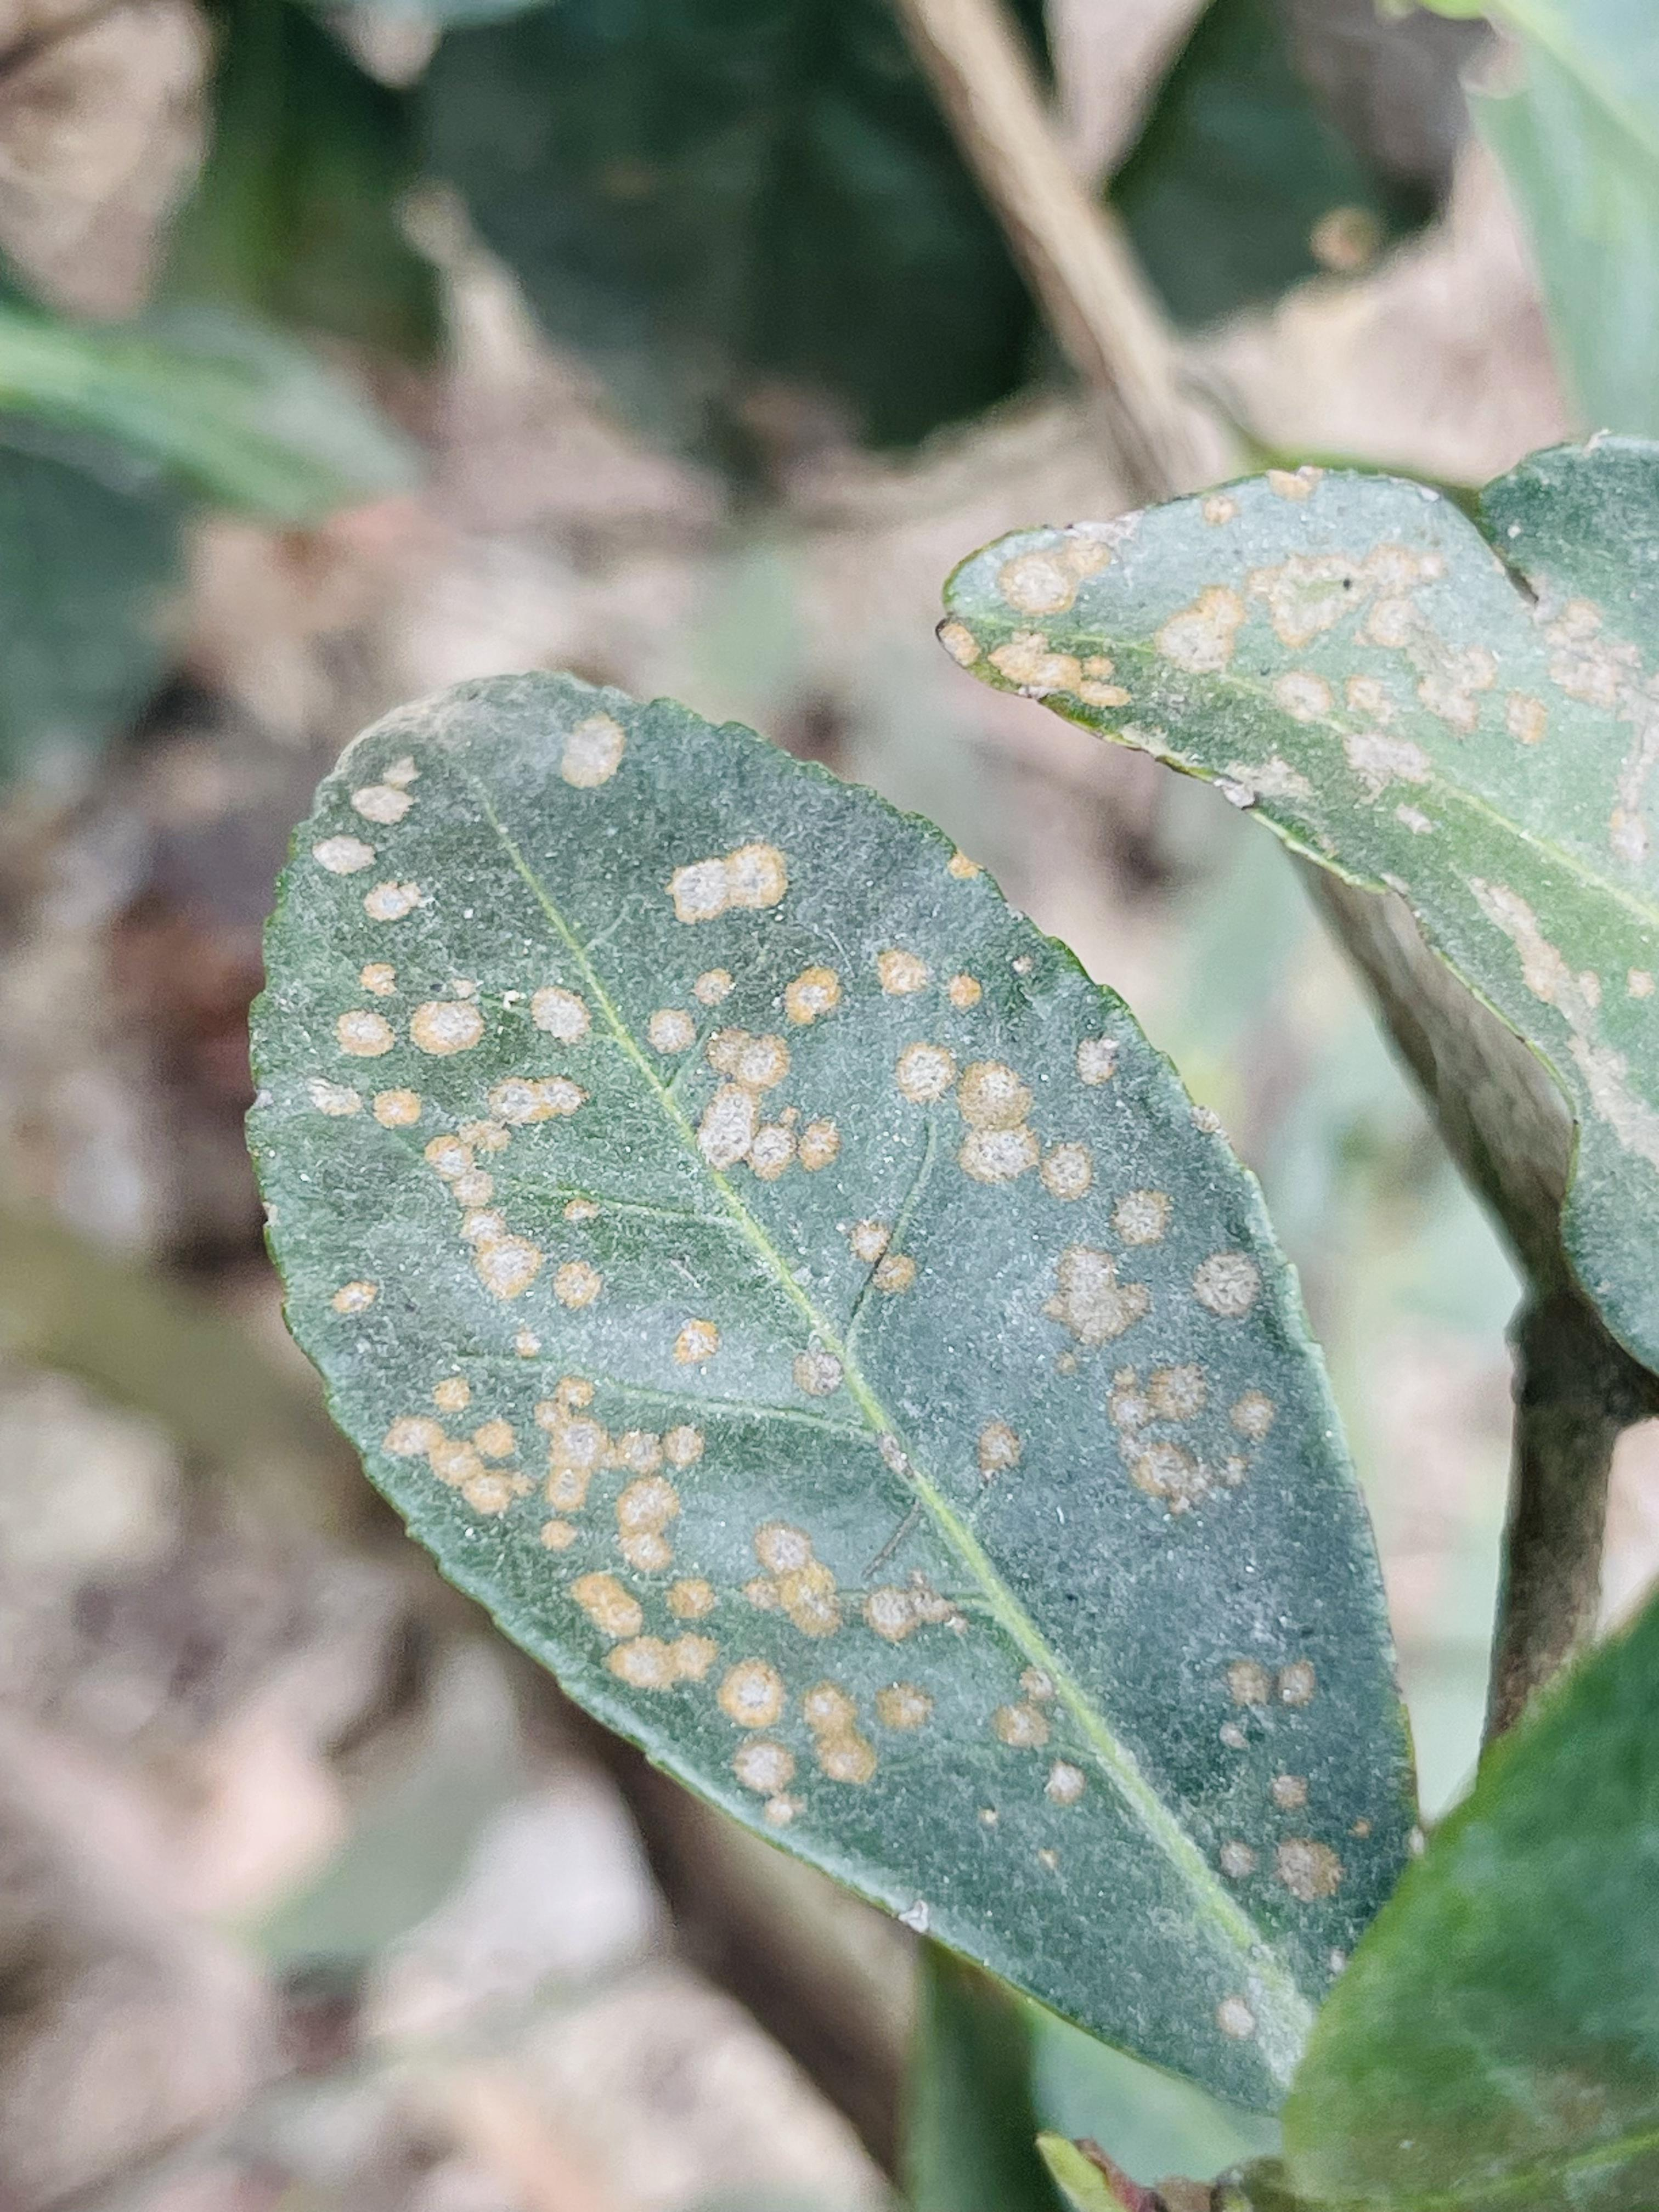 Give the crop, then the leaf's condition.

tea, red rust
